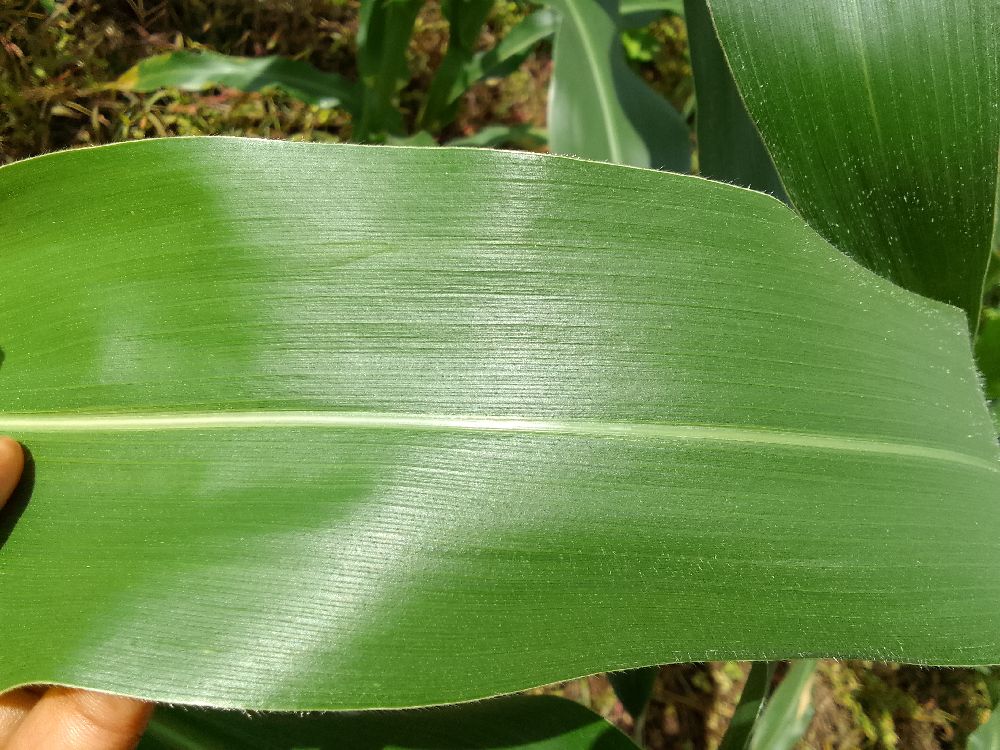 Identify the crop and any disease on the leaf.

maize, healthy
